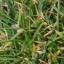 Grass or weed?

grass
